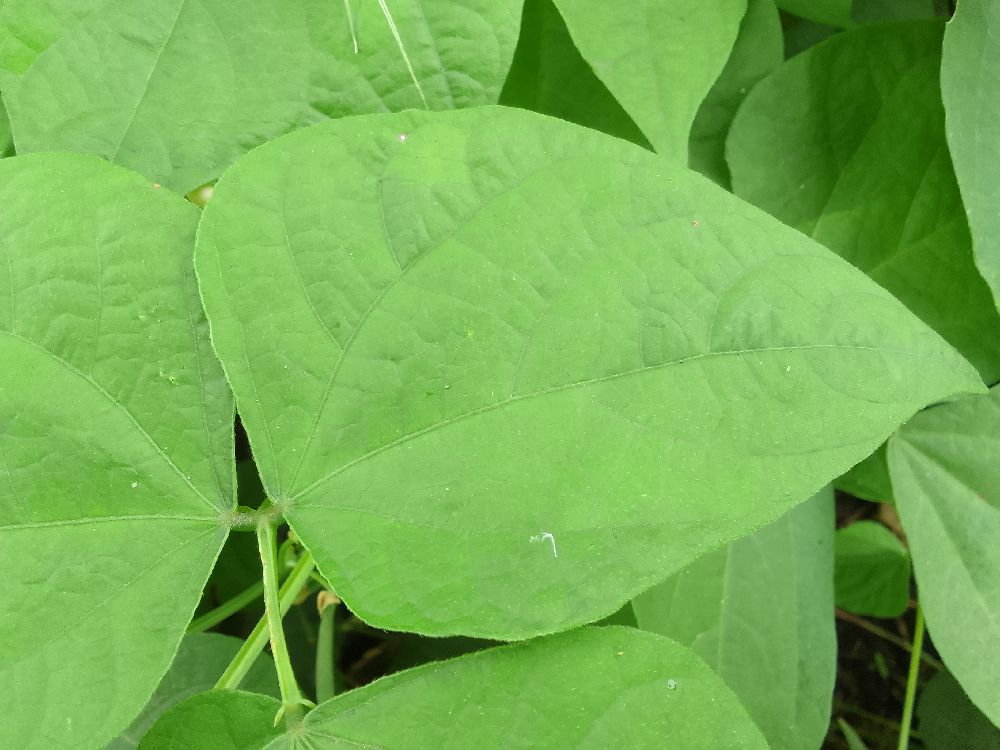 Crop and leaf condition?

common bean, healthy
